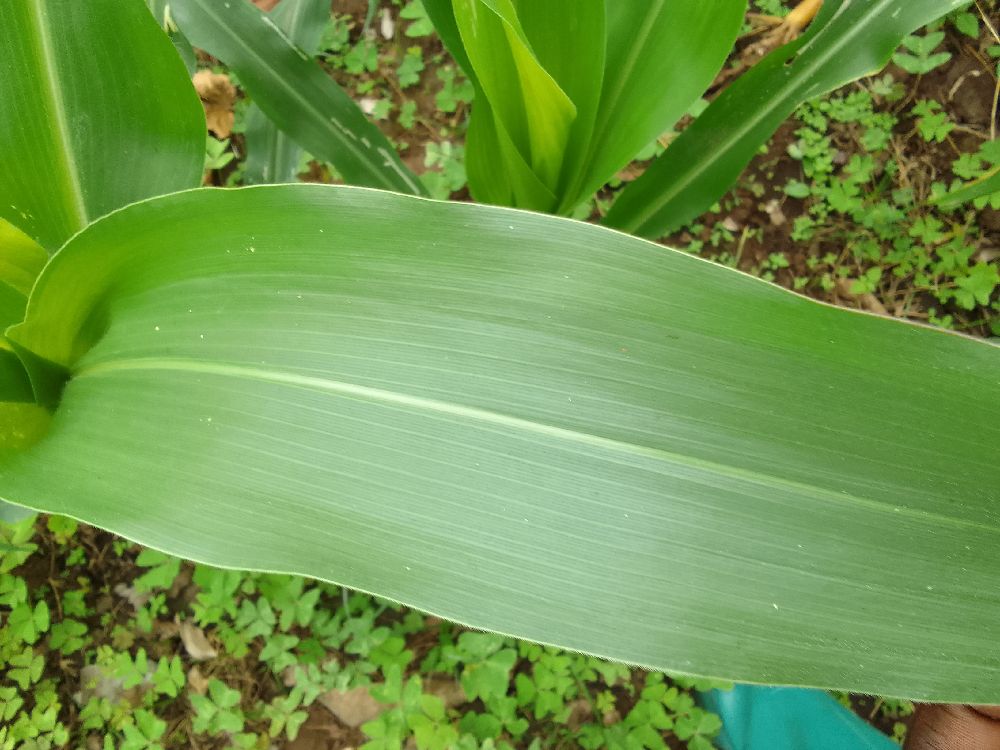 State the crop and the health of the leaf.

maize, healthy
